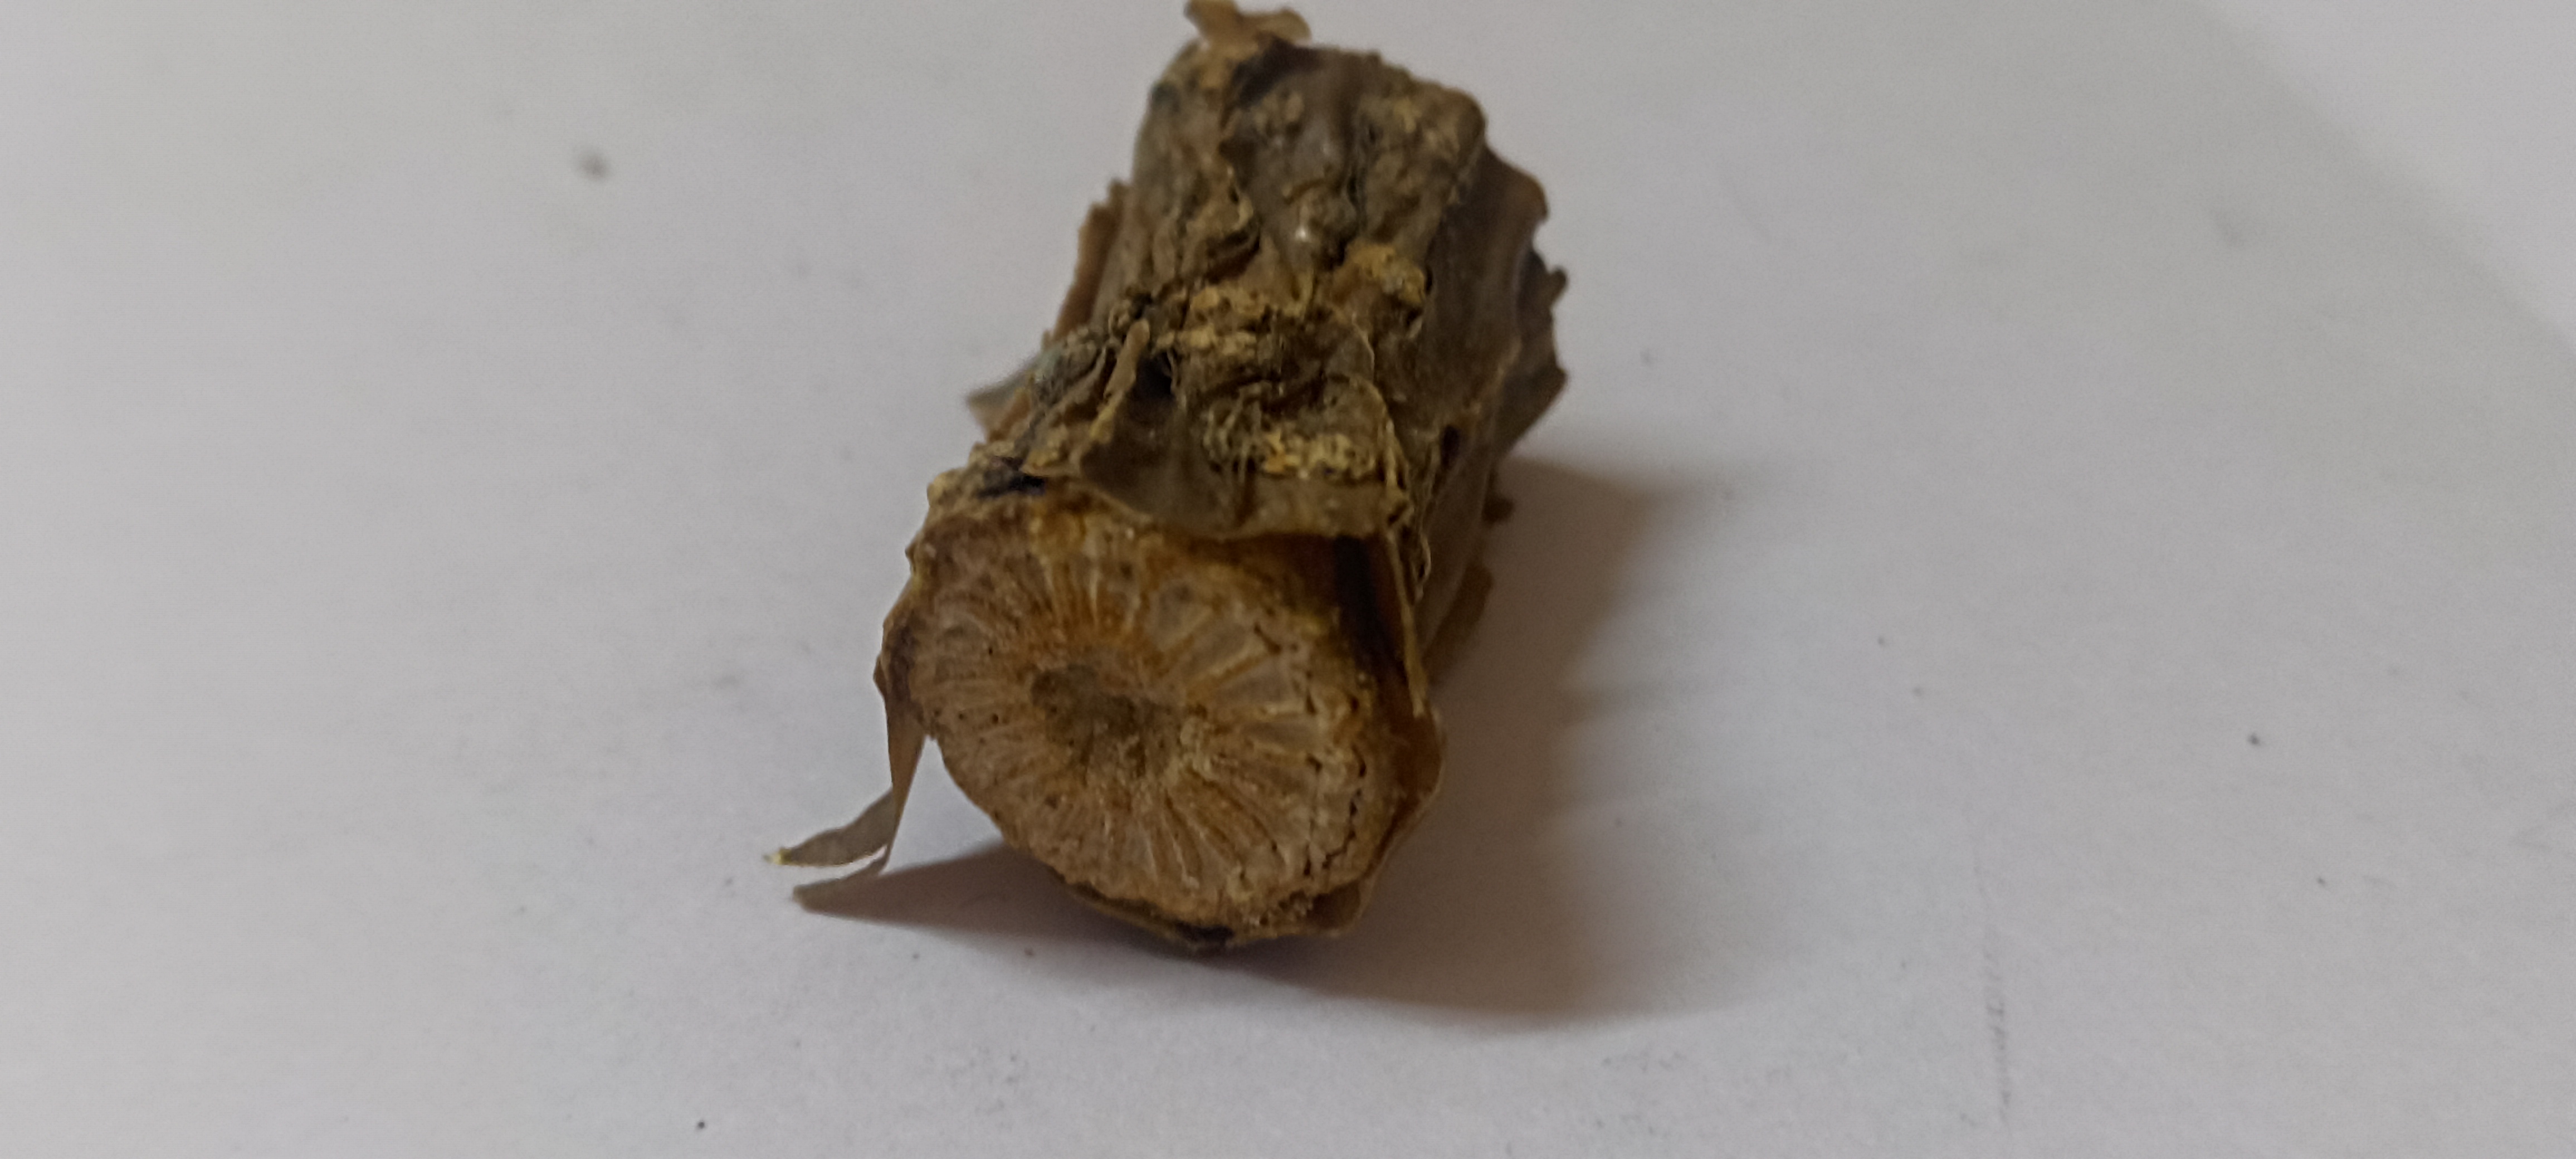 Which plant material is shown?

gulvel
